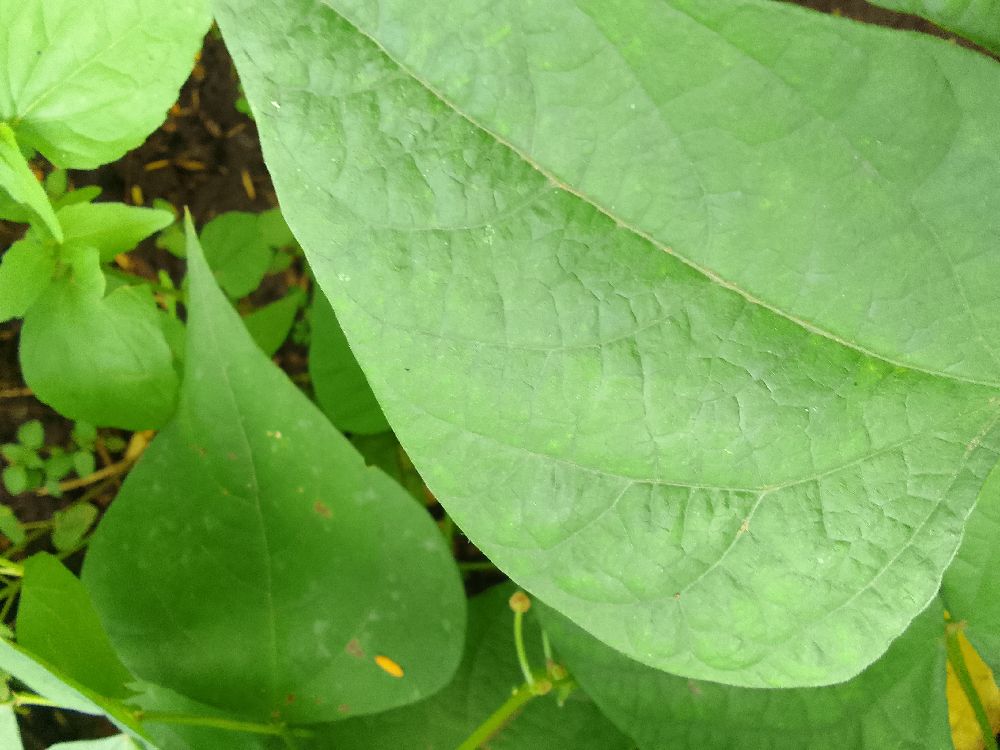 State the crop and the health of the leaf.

common bean, healthy
